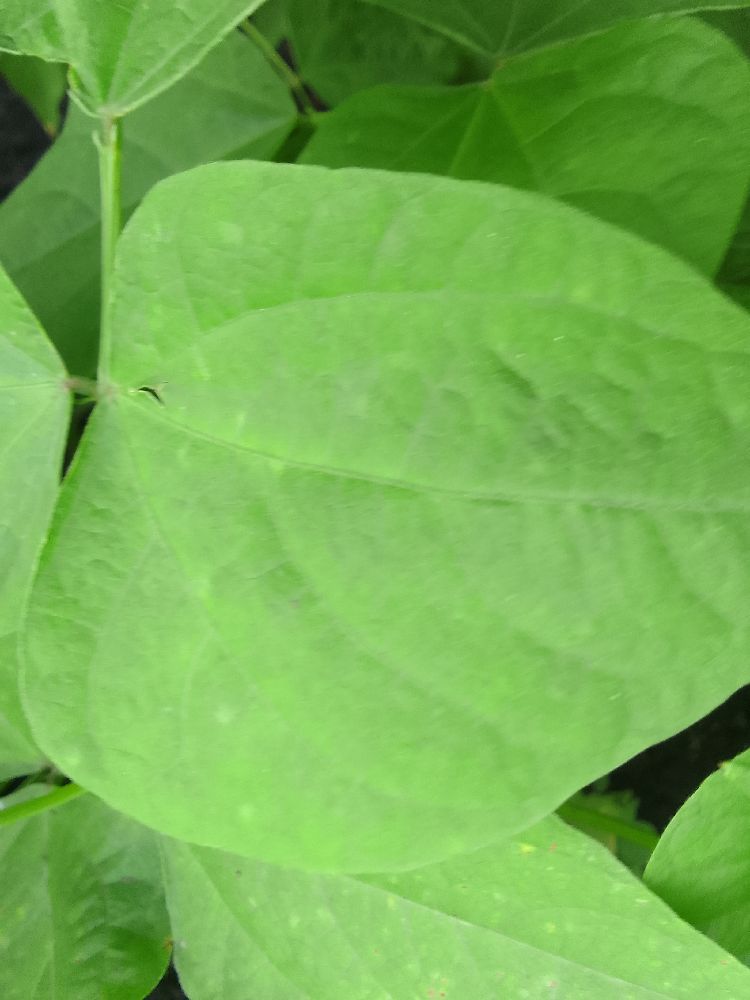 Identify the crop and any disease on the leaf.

common bean, healthy
